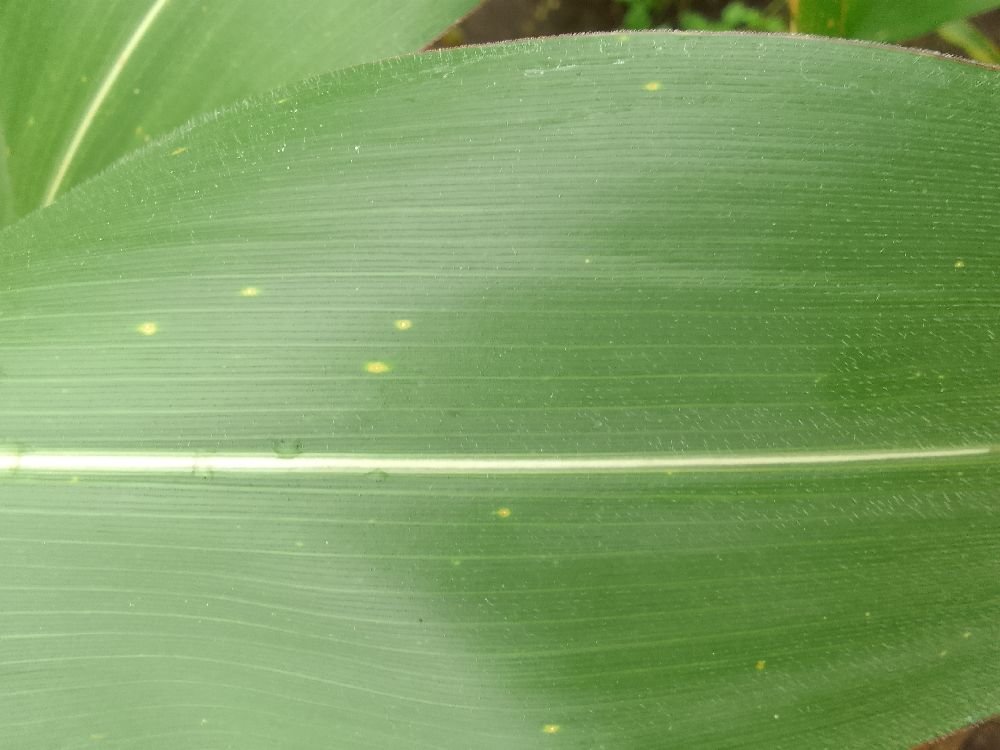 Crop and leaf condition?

maize, healthy
